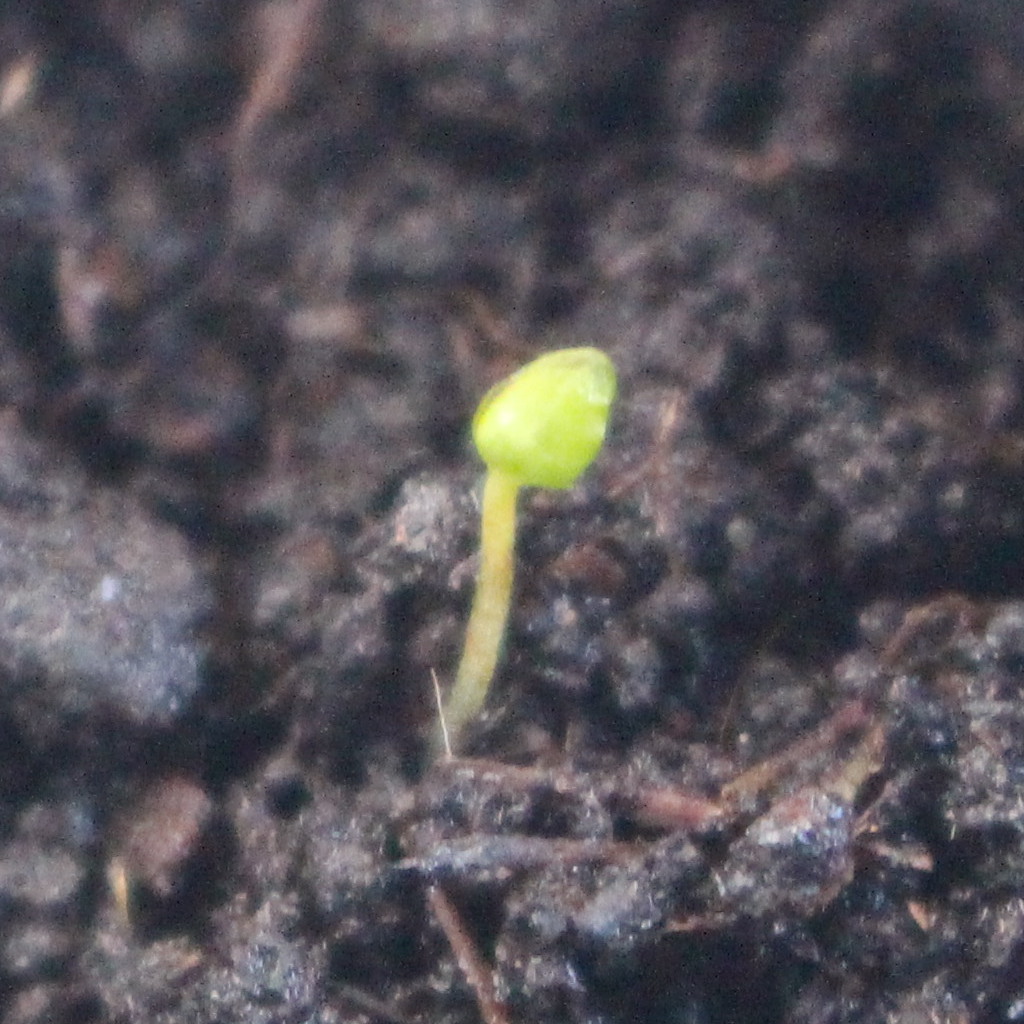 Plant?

Veronica persica
